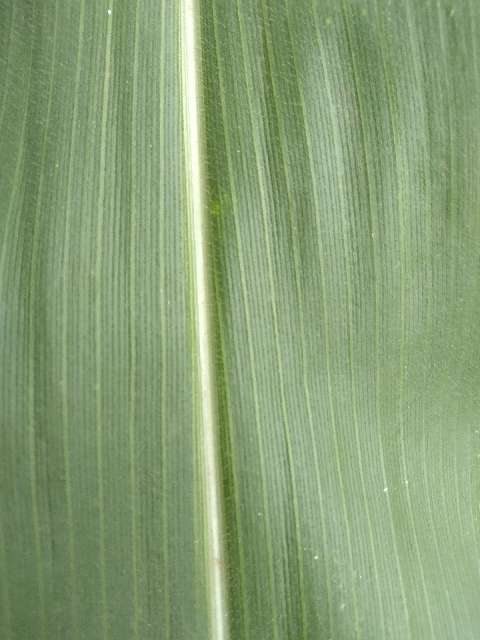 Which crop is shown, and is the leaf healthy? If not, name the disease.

maize, healthy
